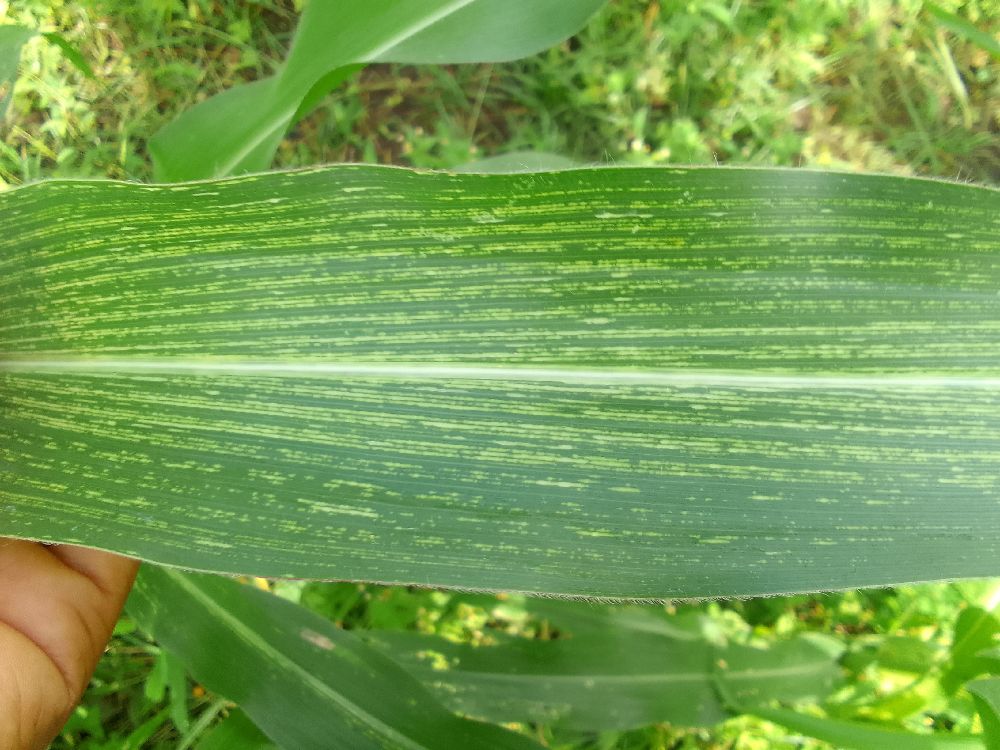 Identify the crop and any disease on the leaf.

maize, maize streak virus
